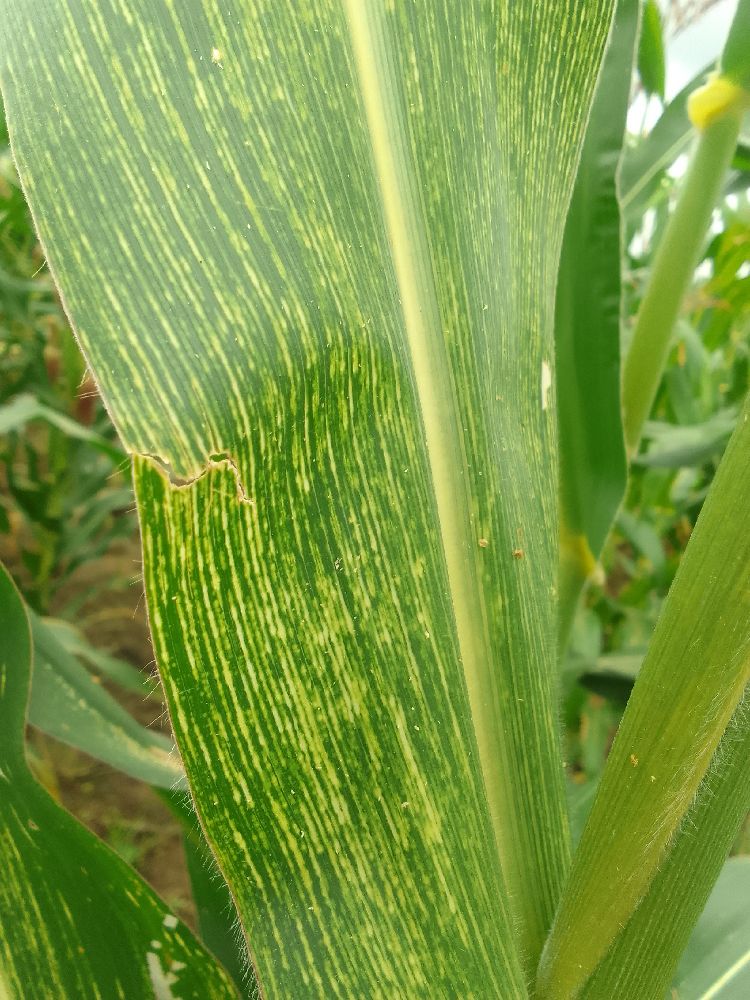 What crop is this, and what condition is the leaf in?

maize, maize streak virus
